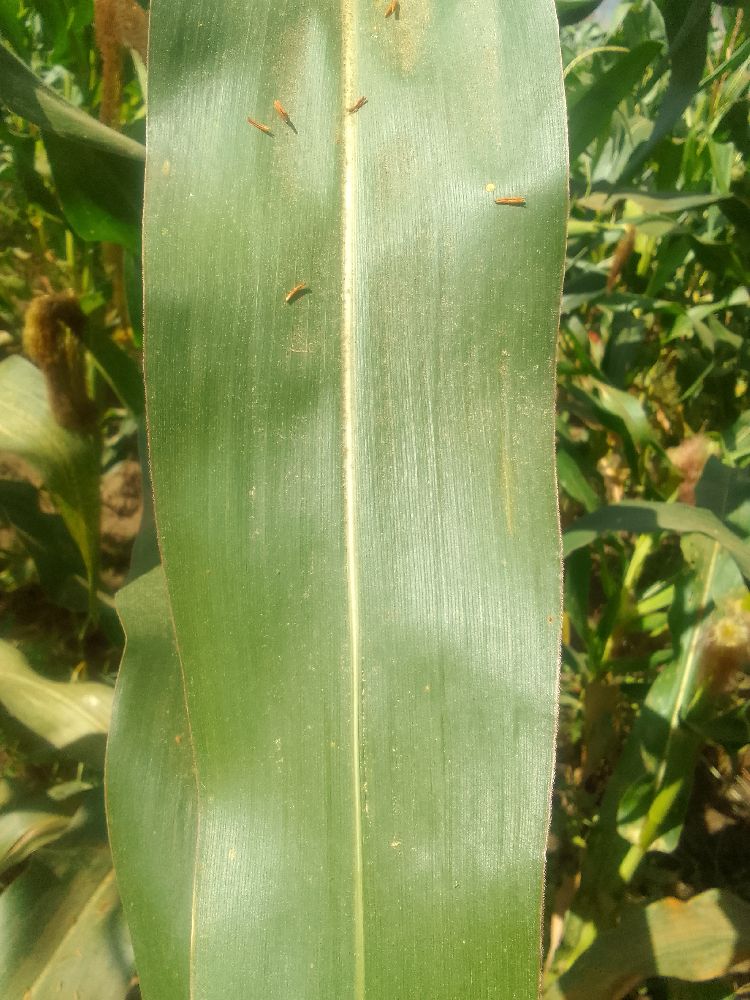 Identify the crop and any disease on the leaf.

maize, healthy
